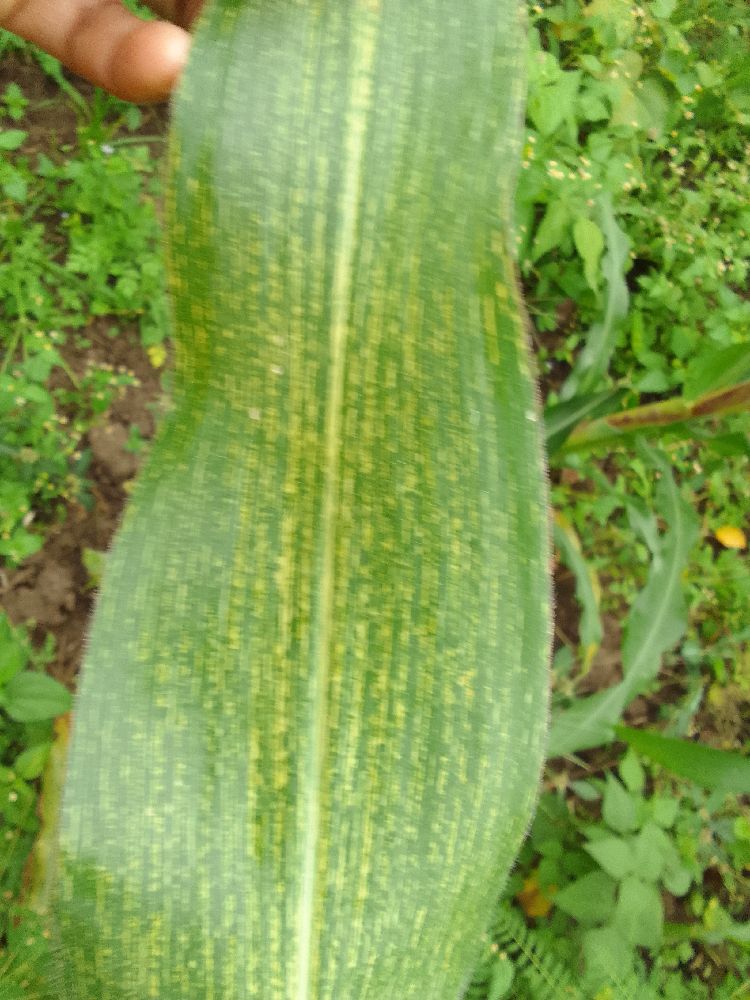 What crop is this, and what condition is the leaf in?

maize, maize streak virus
